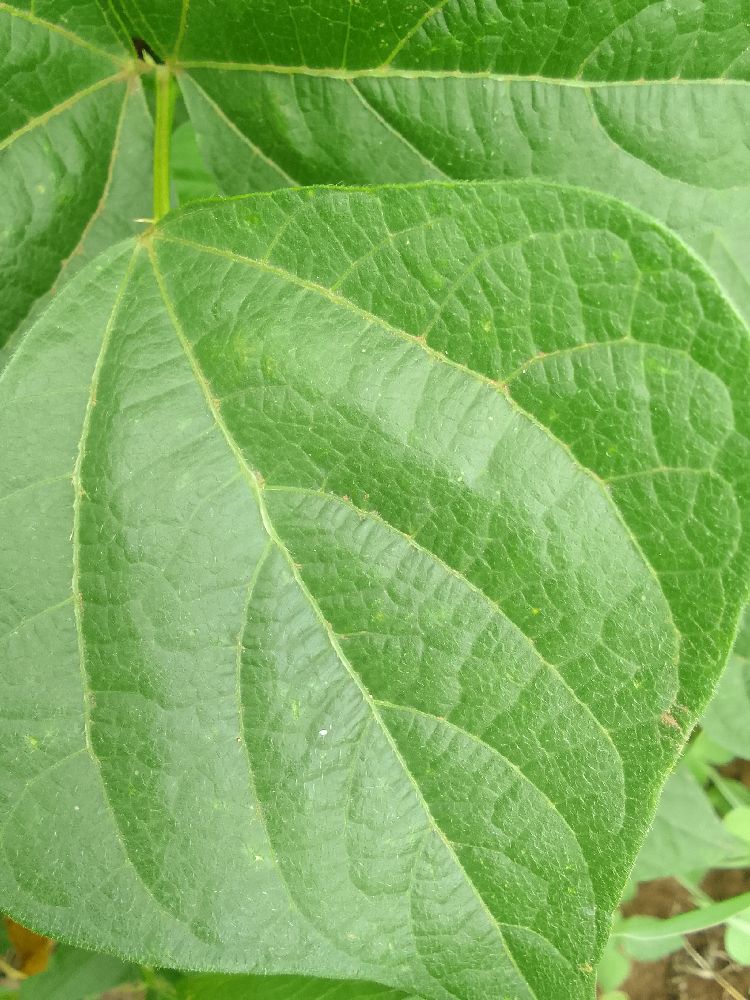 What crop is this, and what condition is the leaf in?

common bean, healthy
